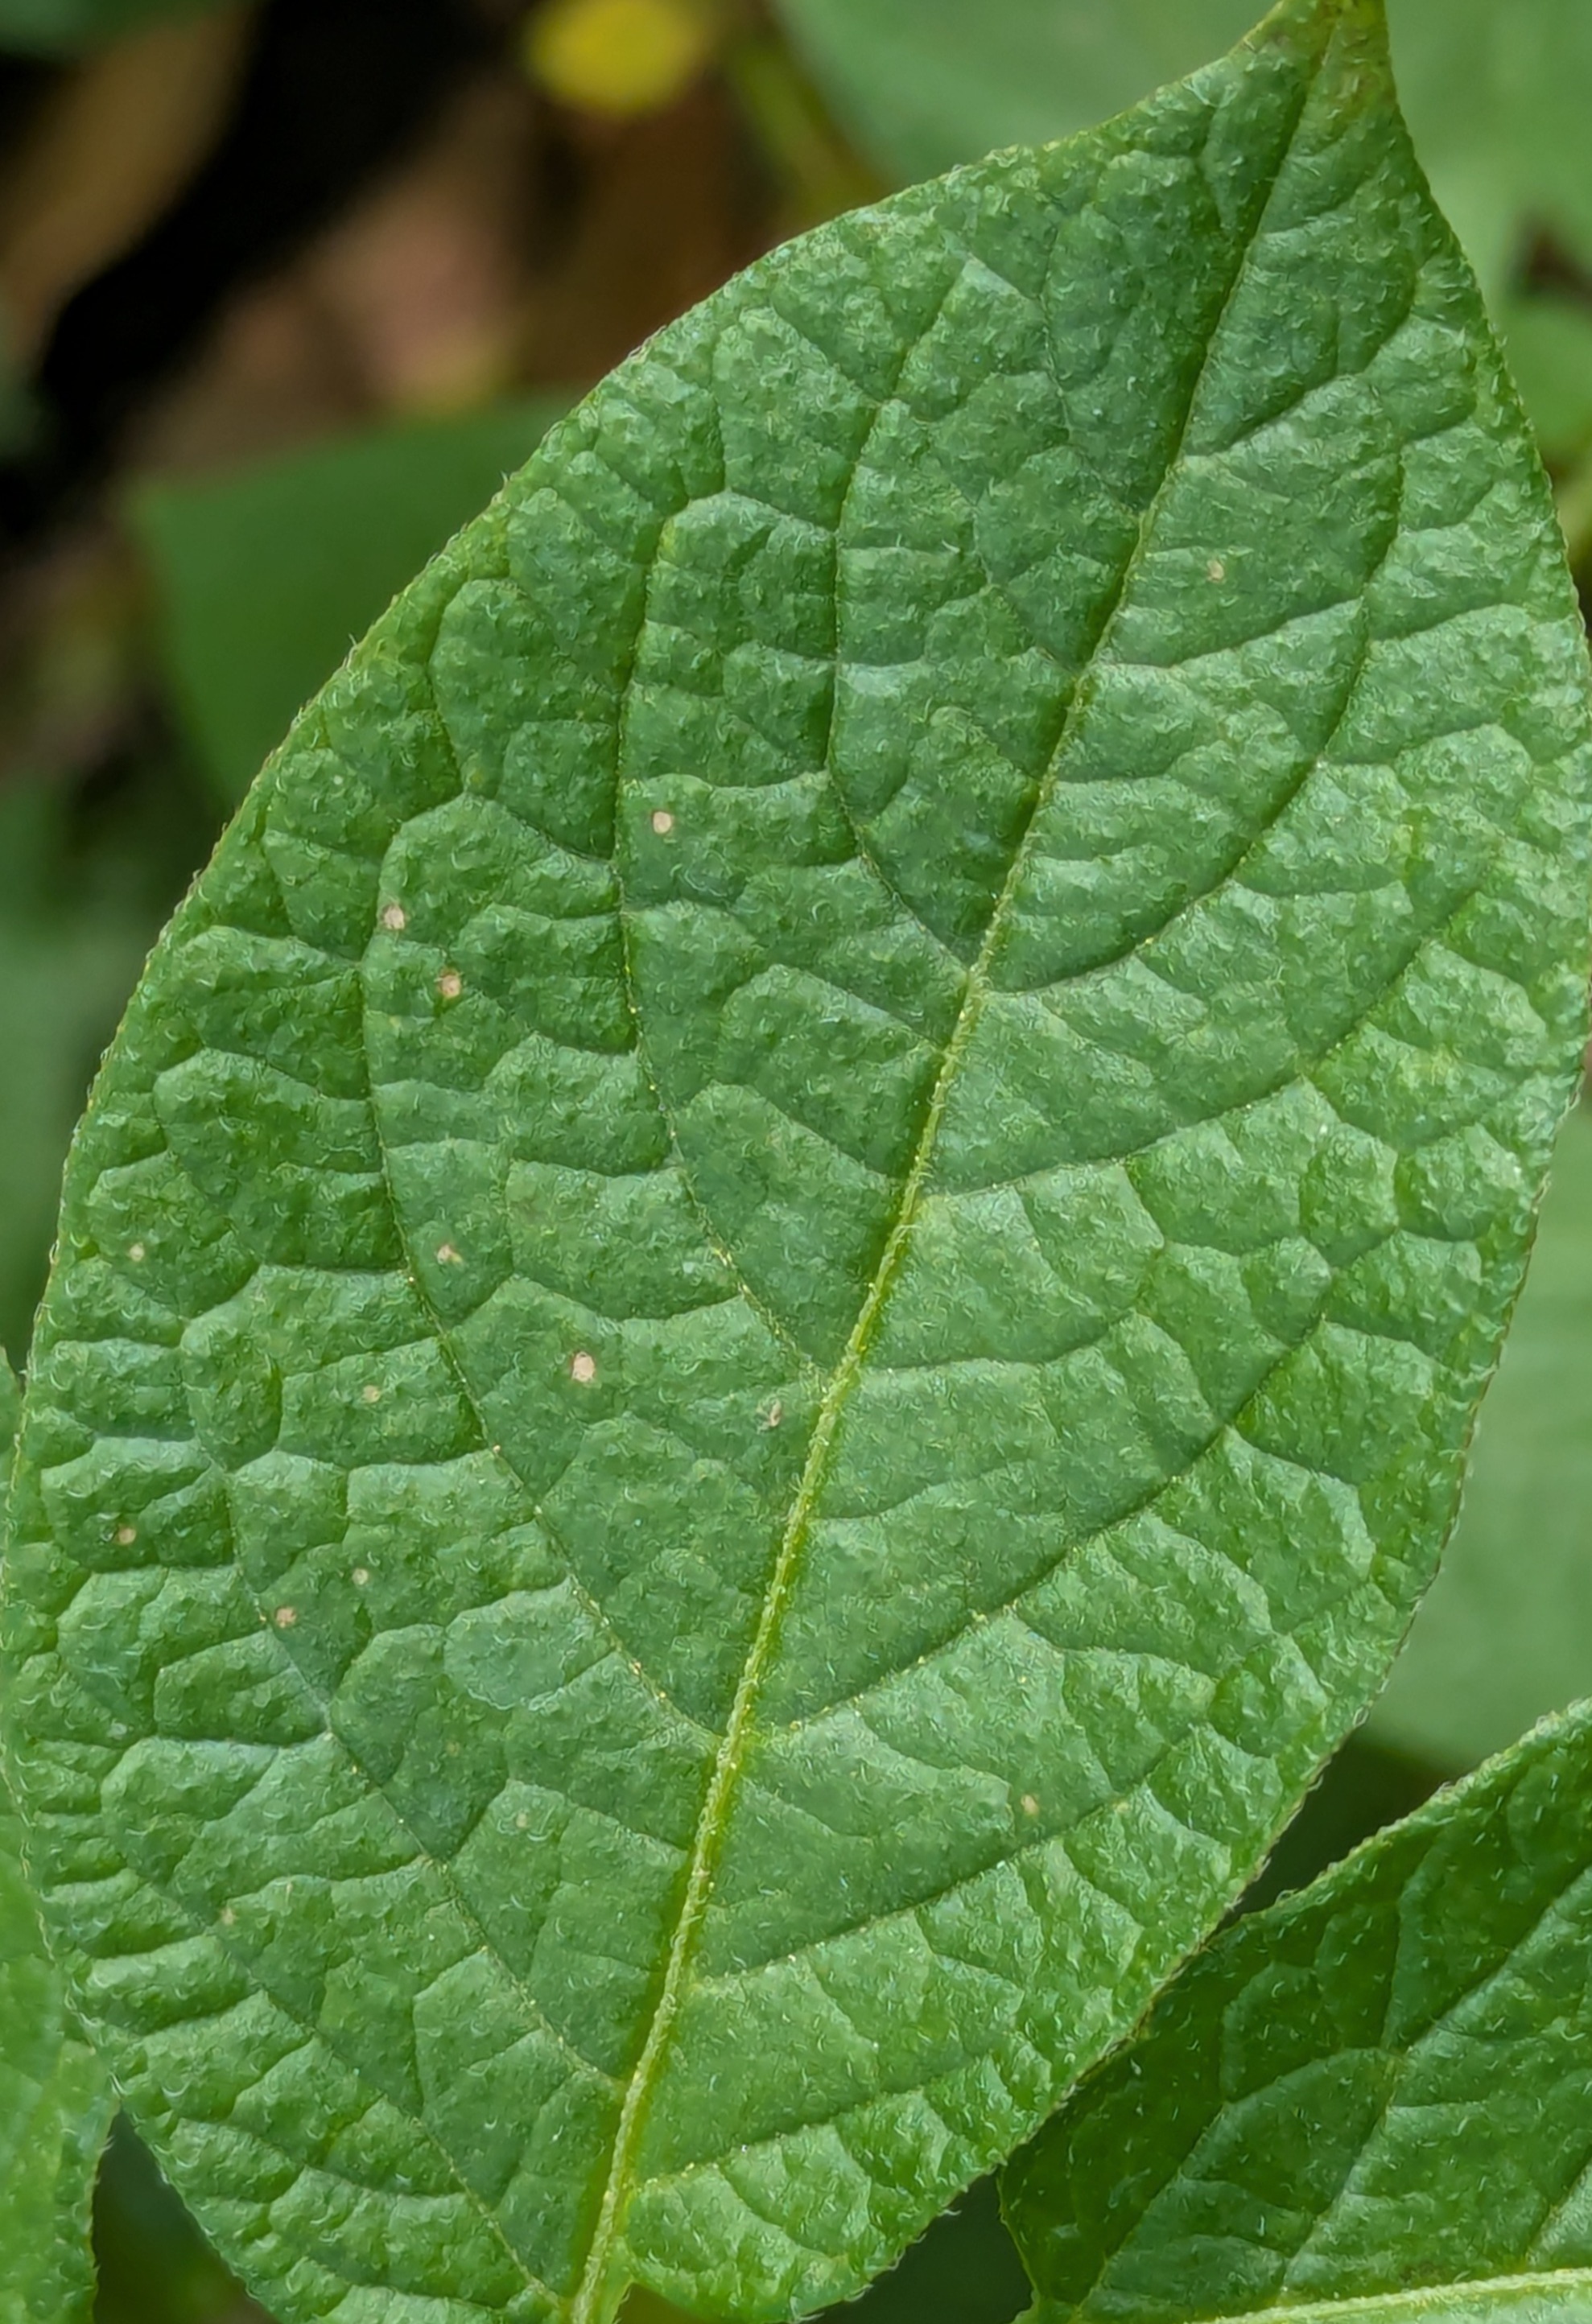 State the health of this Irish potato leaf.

healthy
